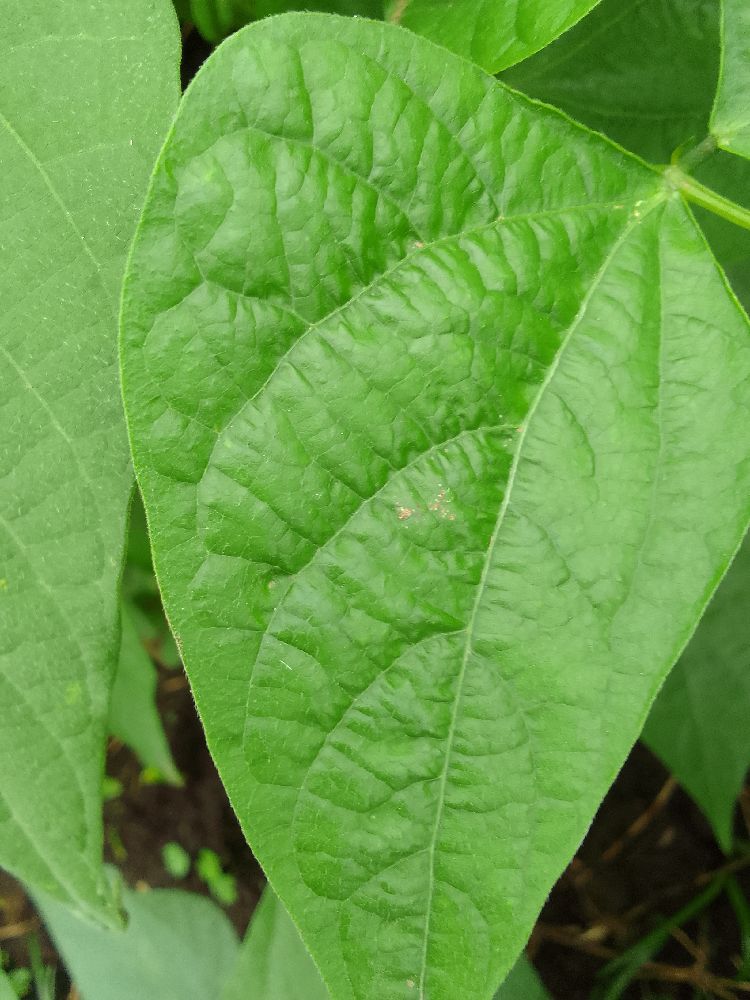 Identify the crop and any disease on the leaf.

common bean, healthy
